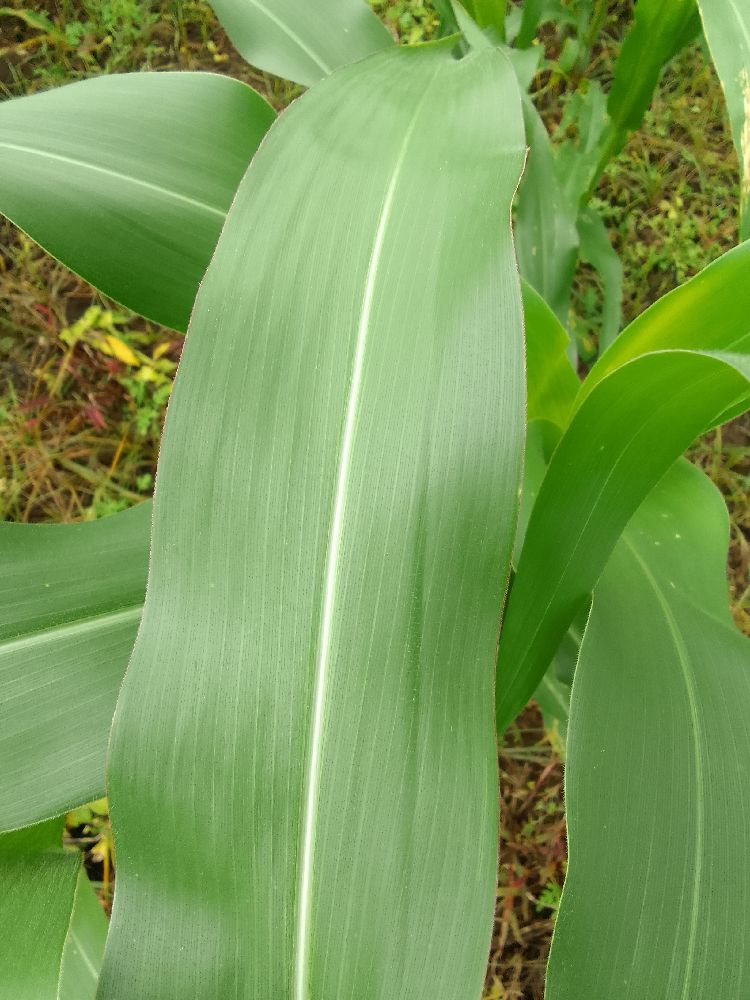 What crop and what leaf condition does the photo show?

maize, healthy
